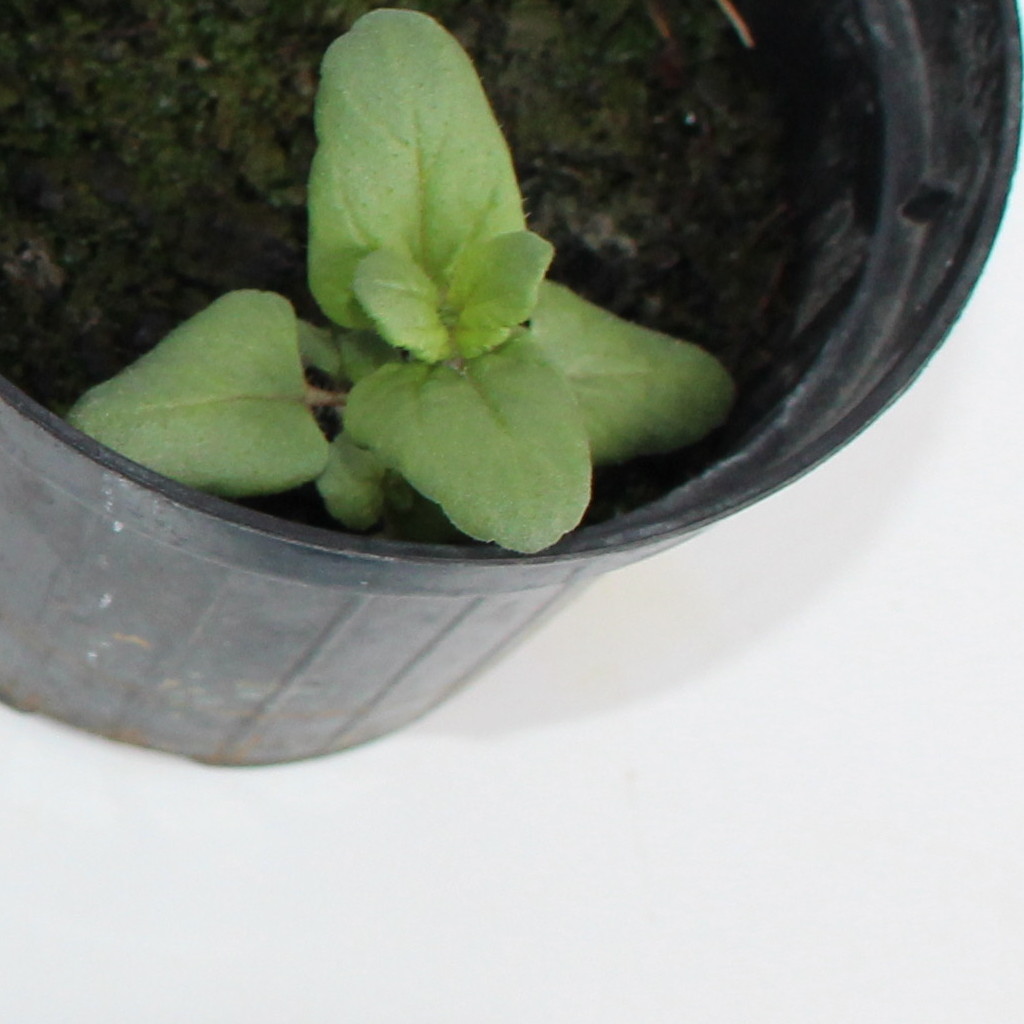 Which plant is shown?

Veronica persica
